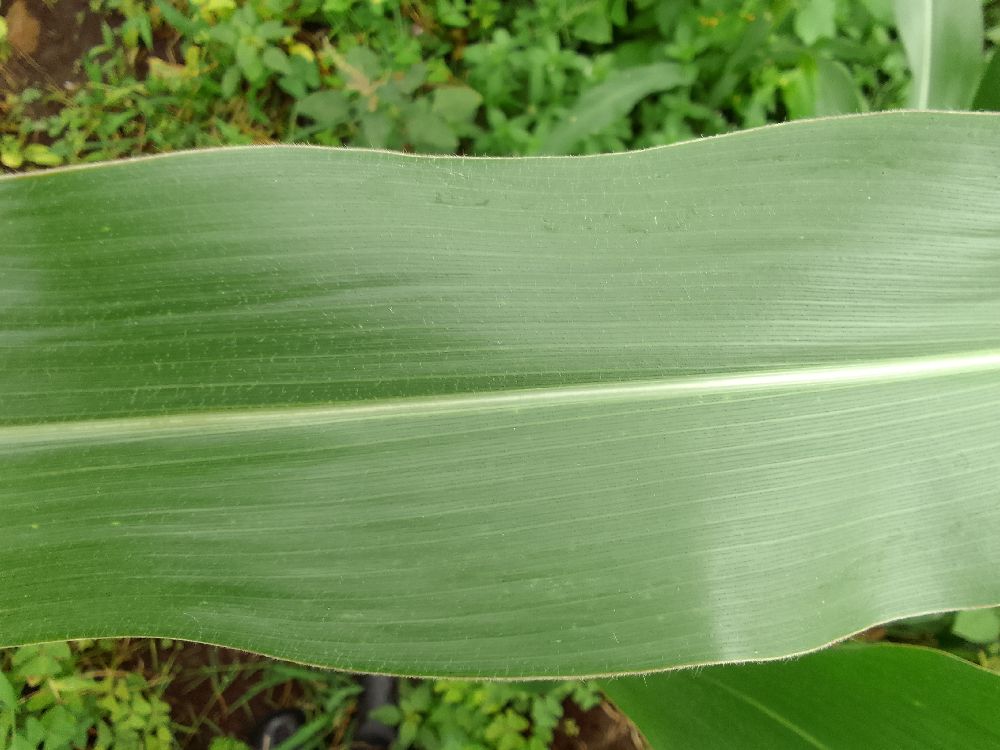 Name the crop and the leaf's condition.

maize, healthy
